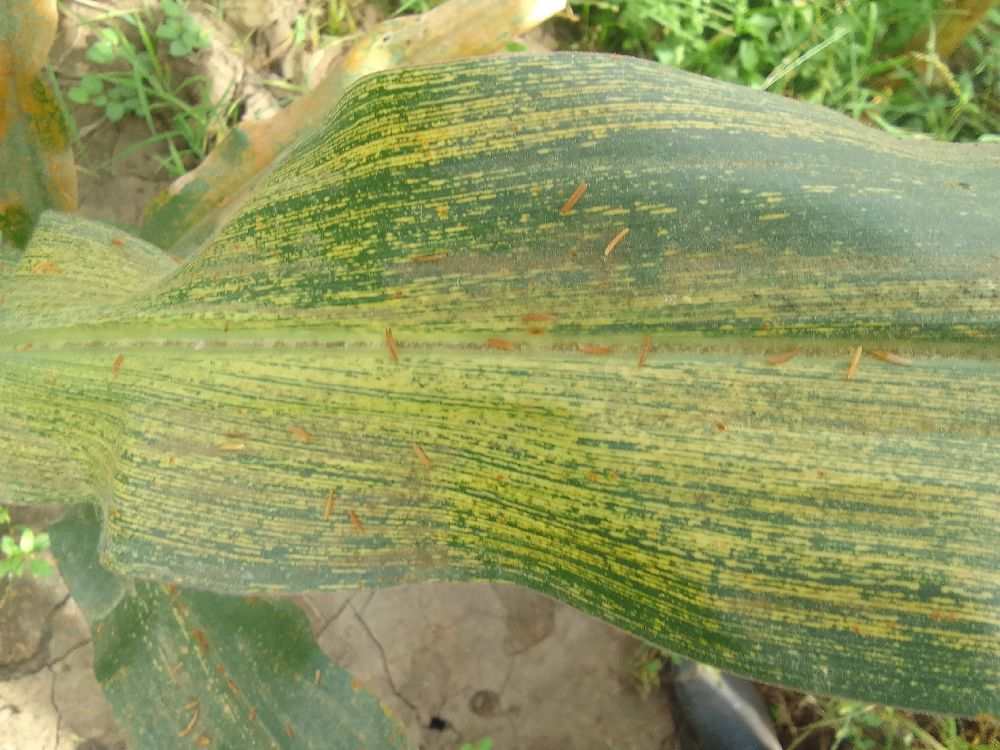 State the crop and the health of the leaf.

maize, maize streak virus
